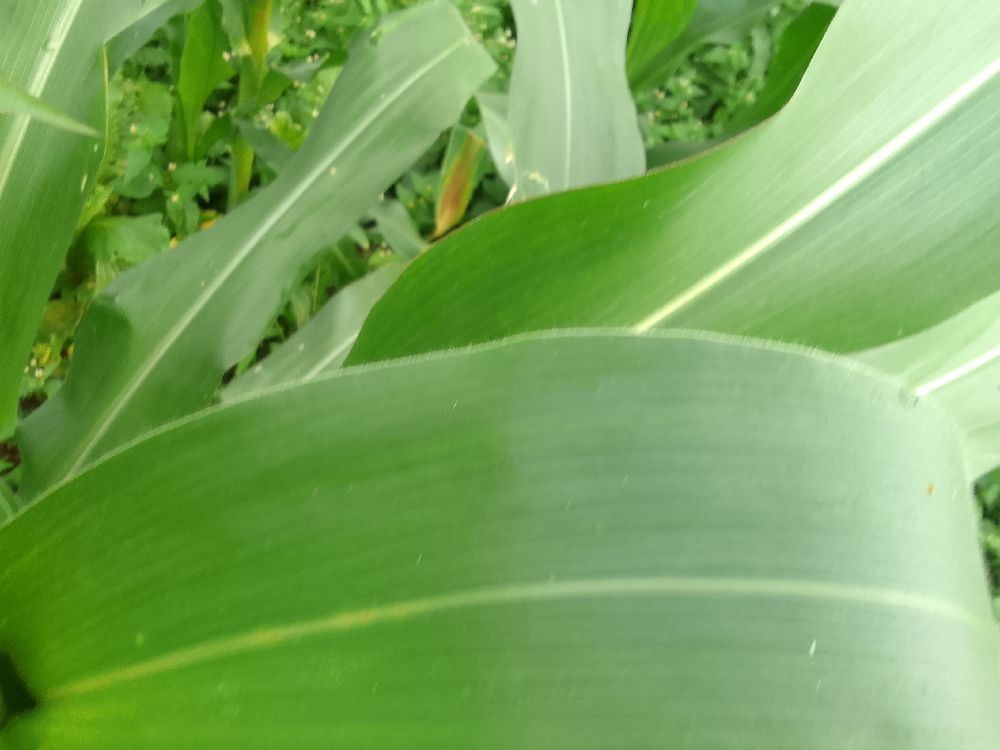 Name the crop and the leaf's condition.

maize, healthy
